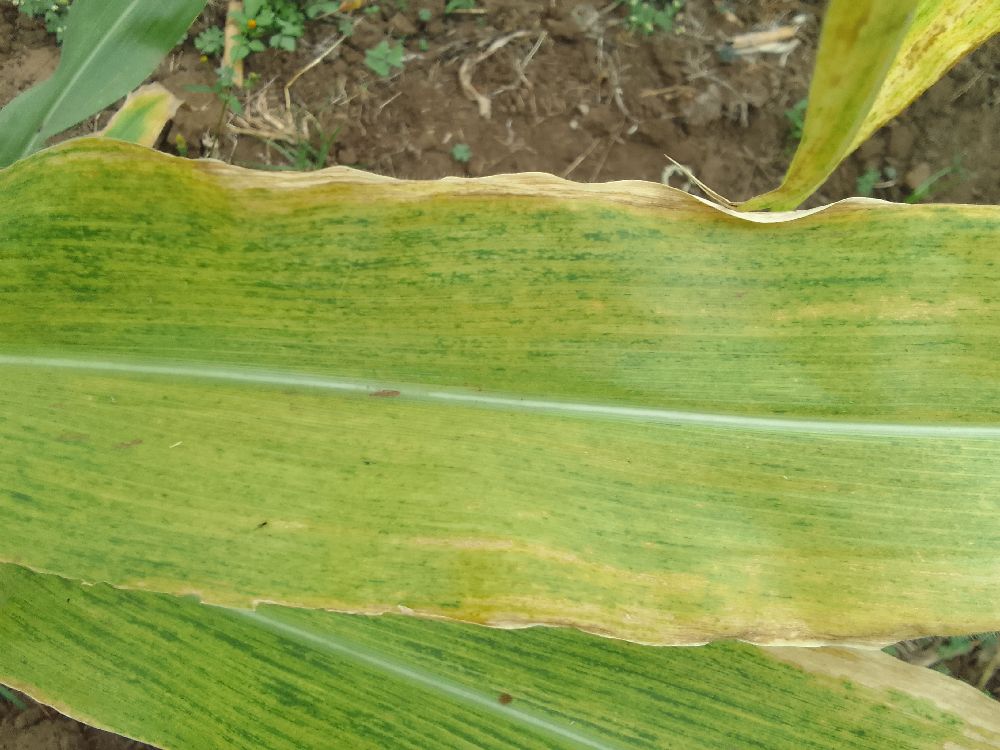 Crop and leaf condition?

maize, maize lethal necrosis
